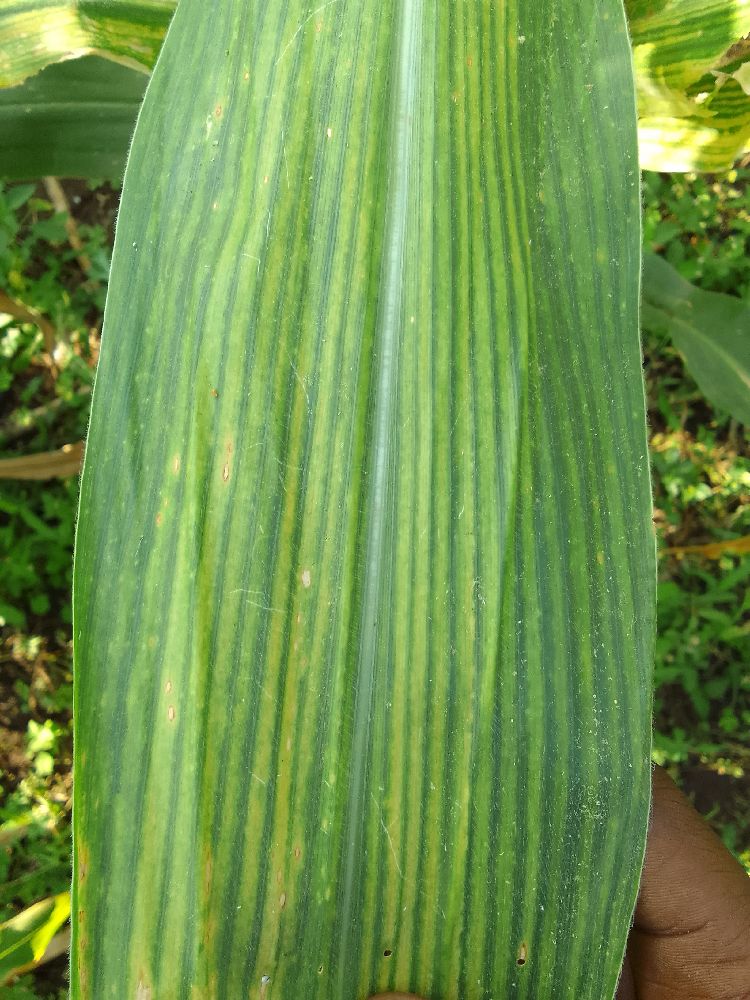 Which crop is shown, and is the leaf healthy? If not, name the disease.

maize, maize lethal necrosis
